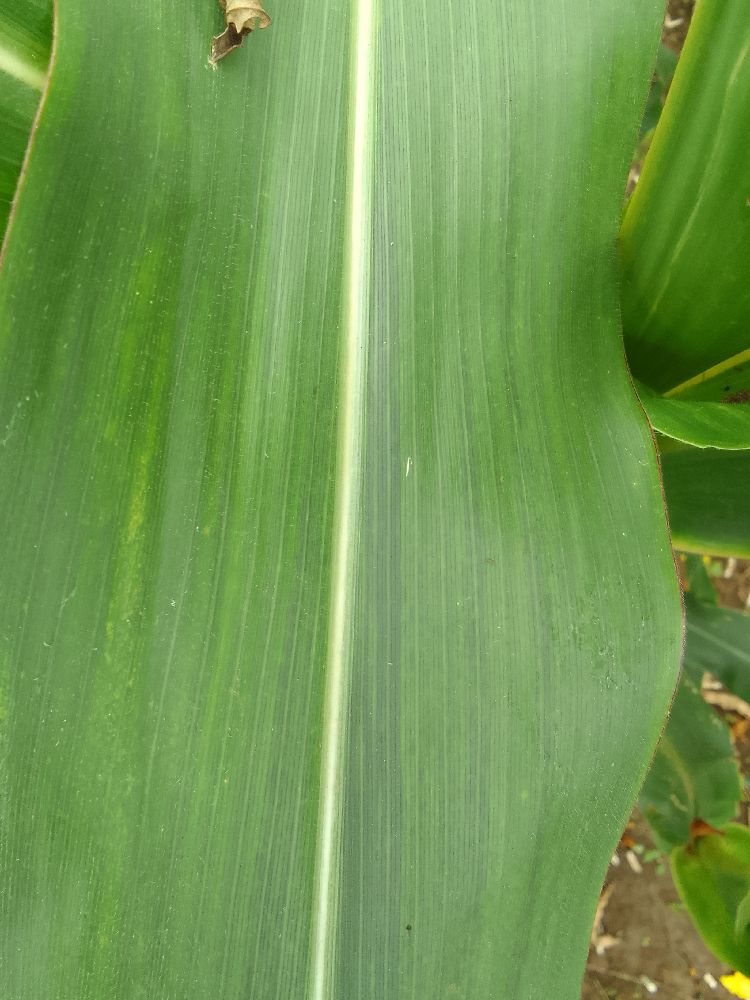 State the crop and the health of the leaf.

maize, healthy
